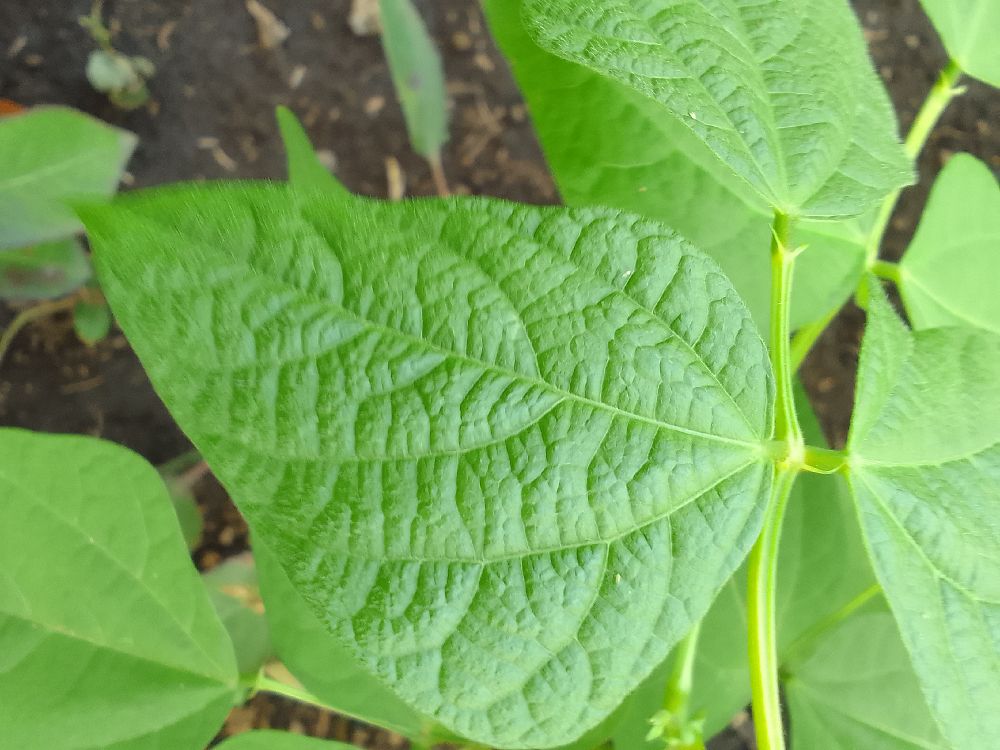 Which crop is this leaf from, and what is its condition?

common bean, healthy
